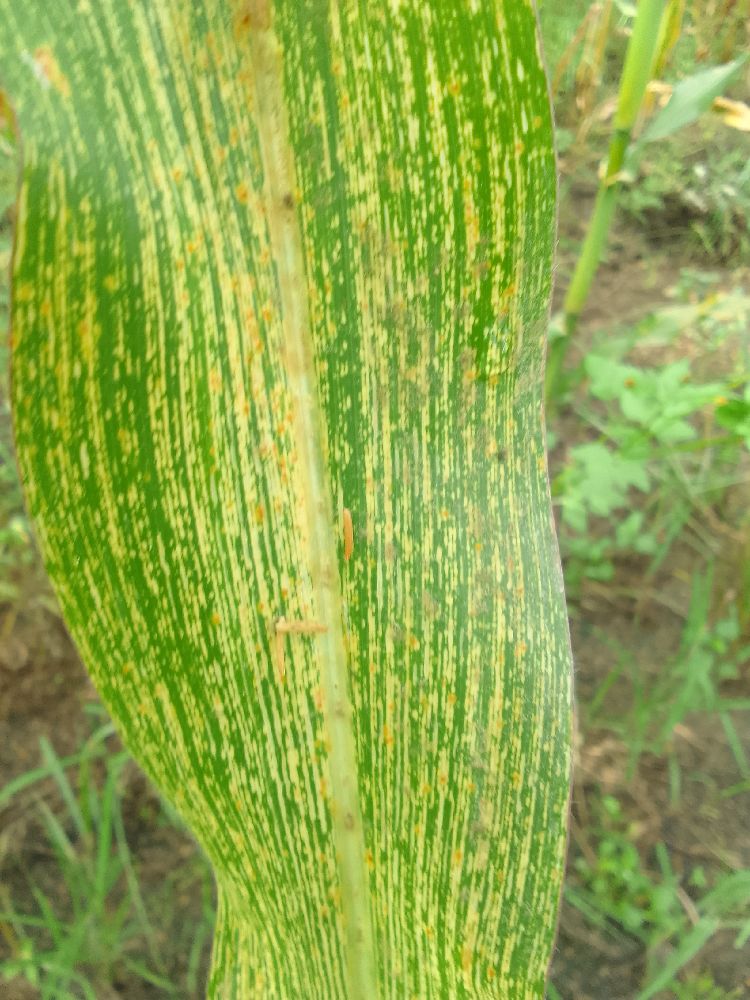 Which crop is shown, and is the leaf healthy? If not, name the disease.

maize, maize streak virus
